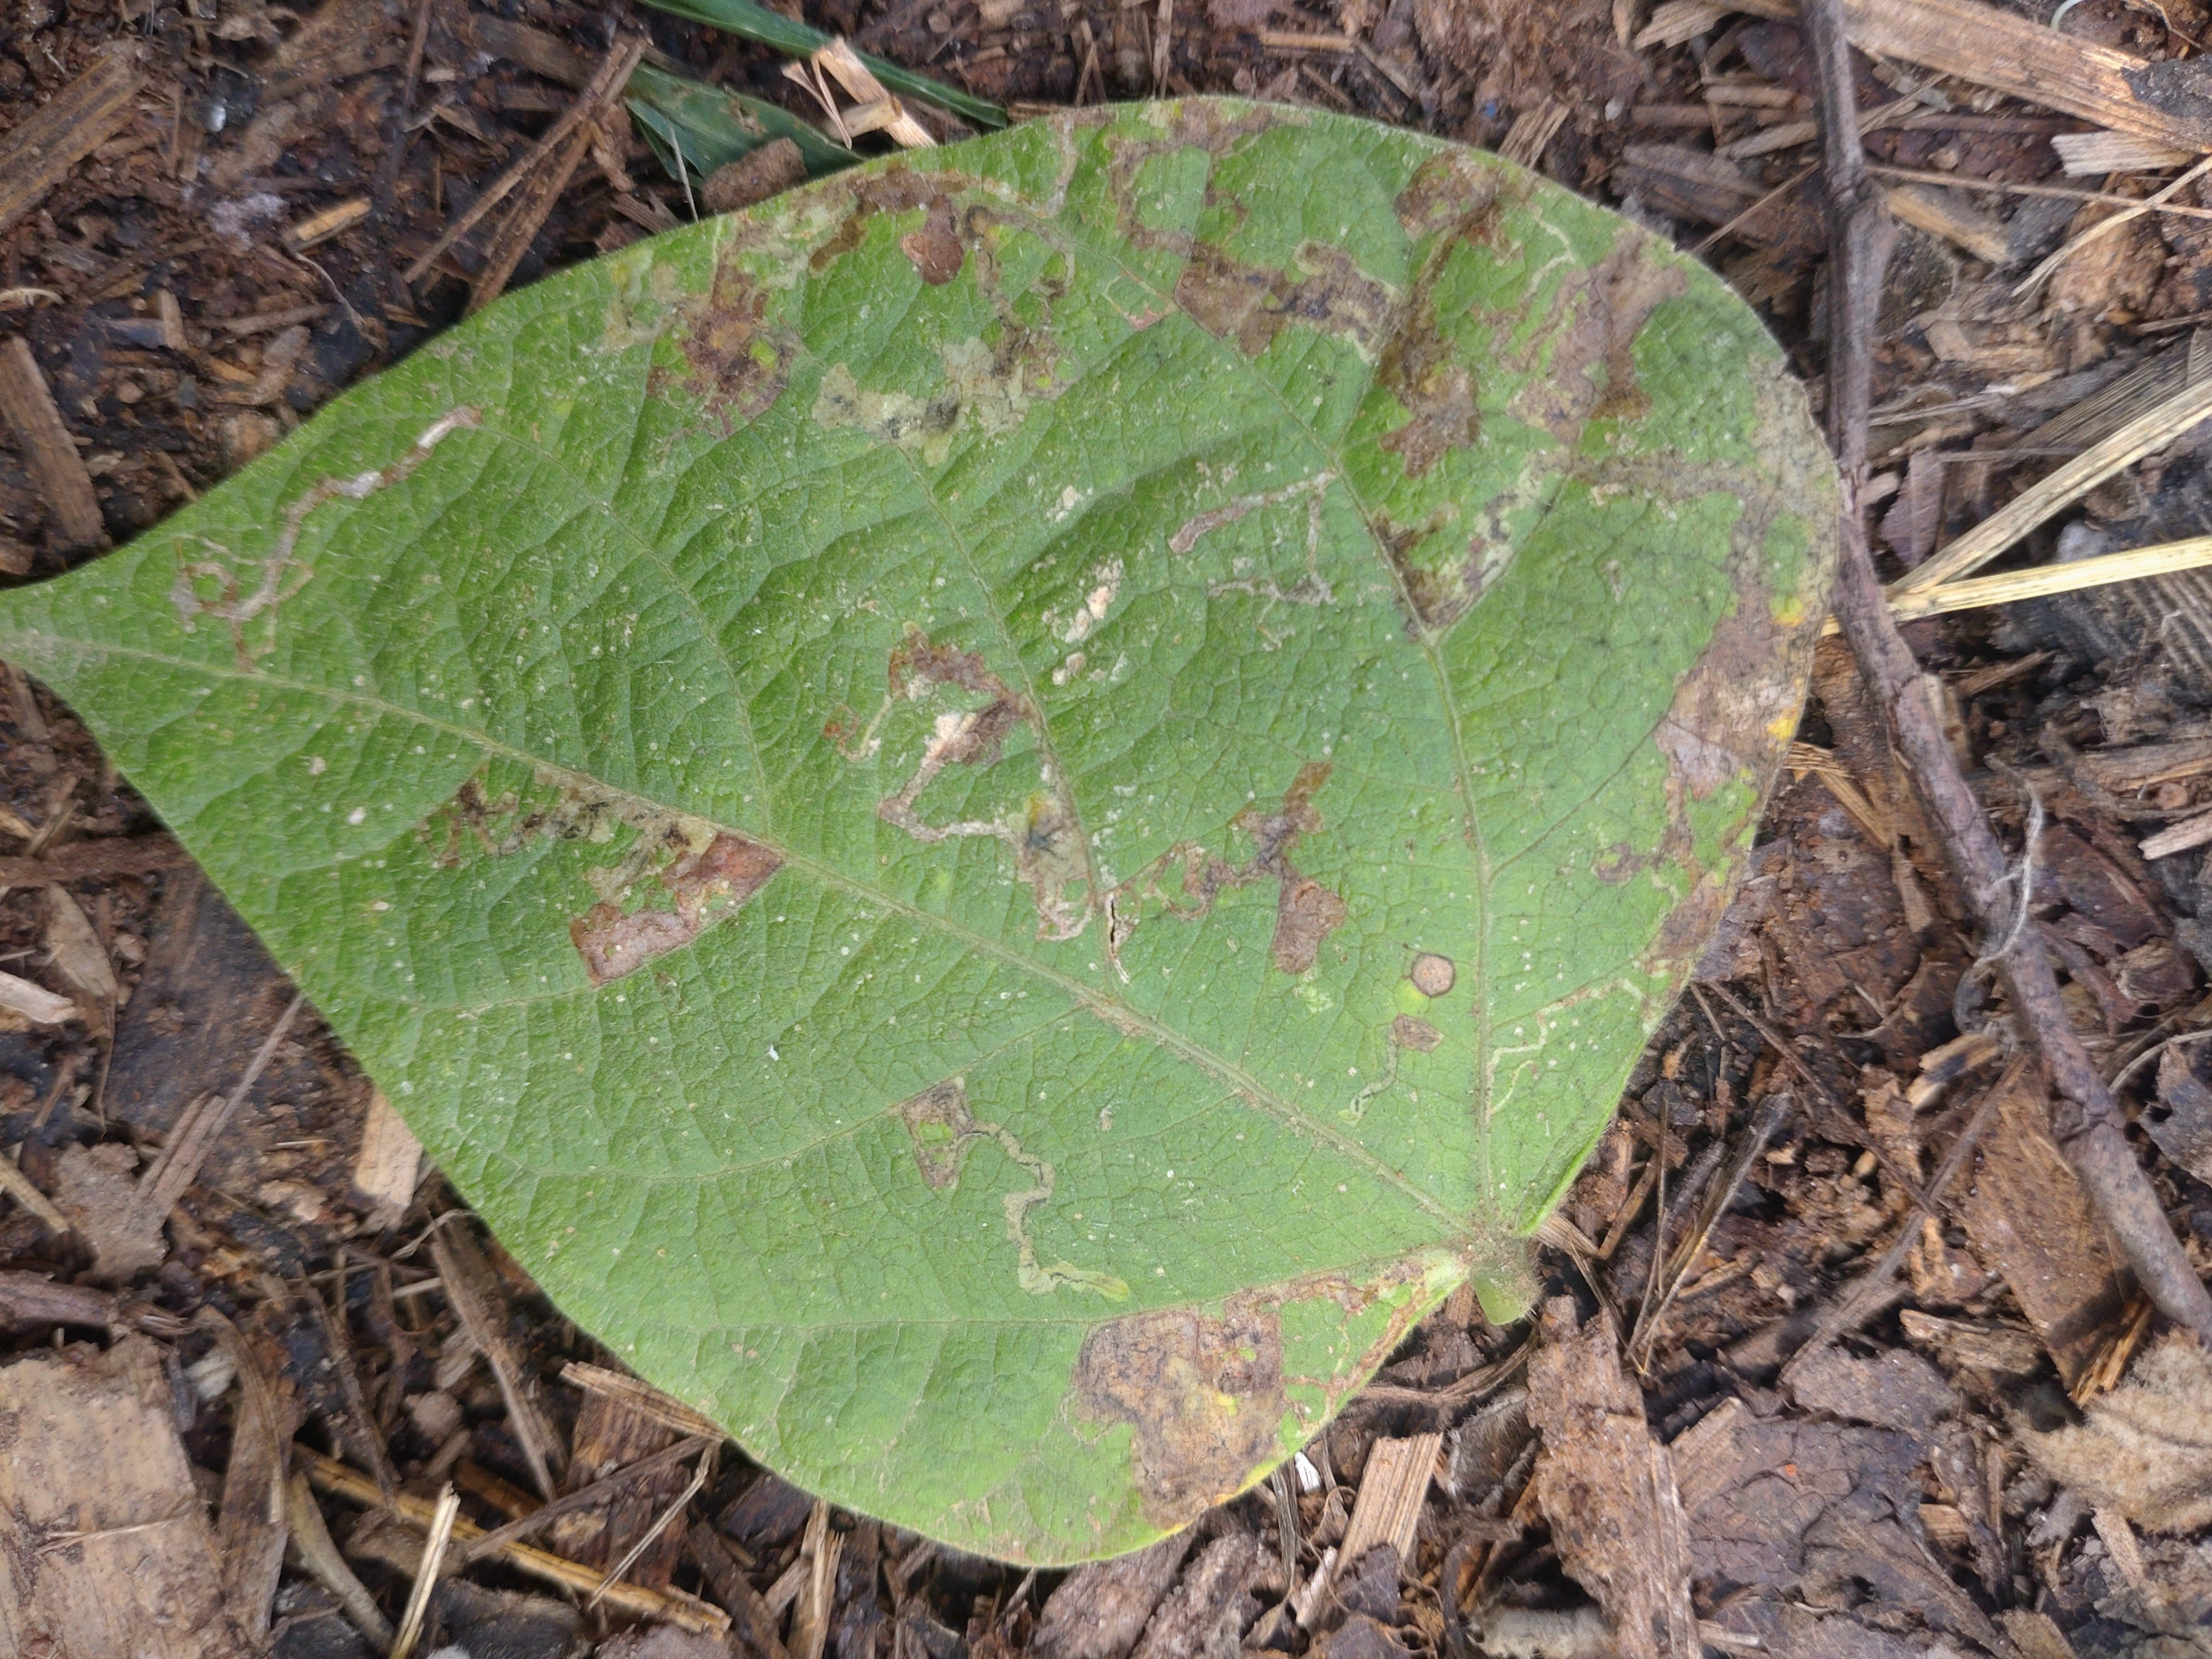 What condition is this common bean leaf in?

anthracnose
